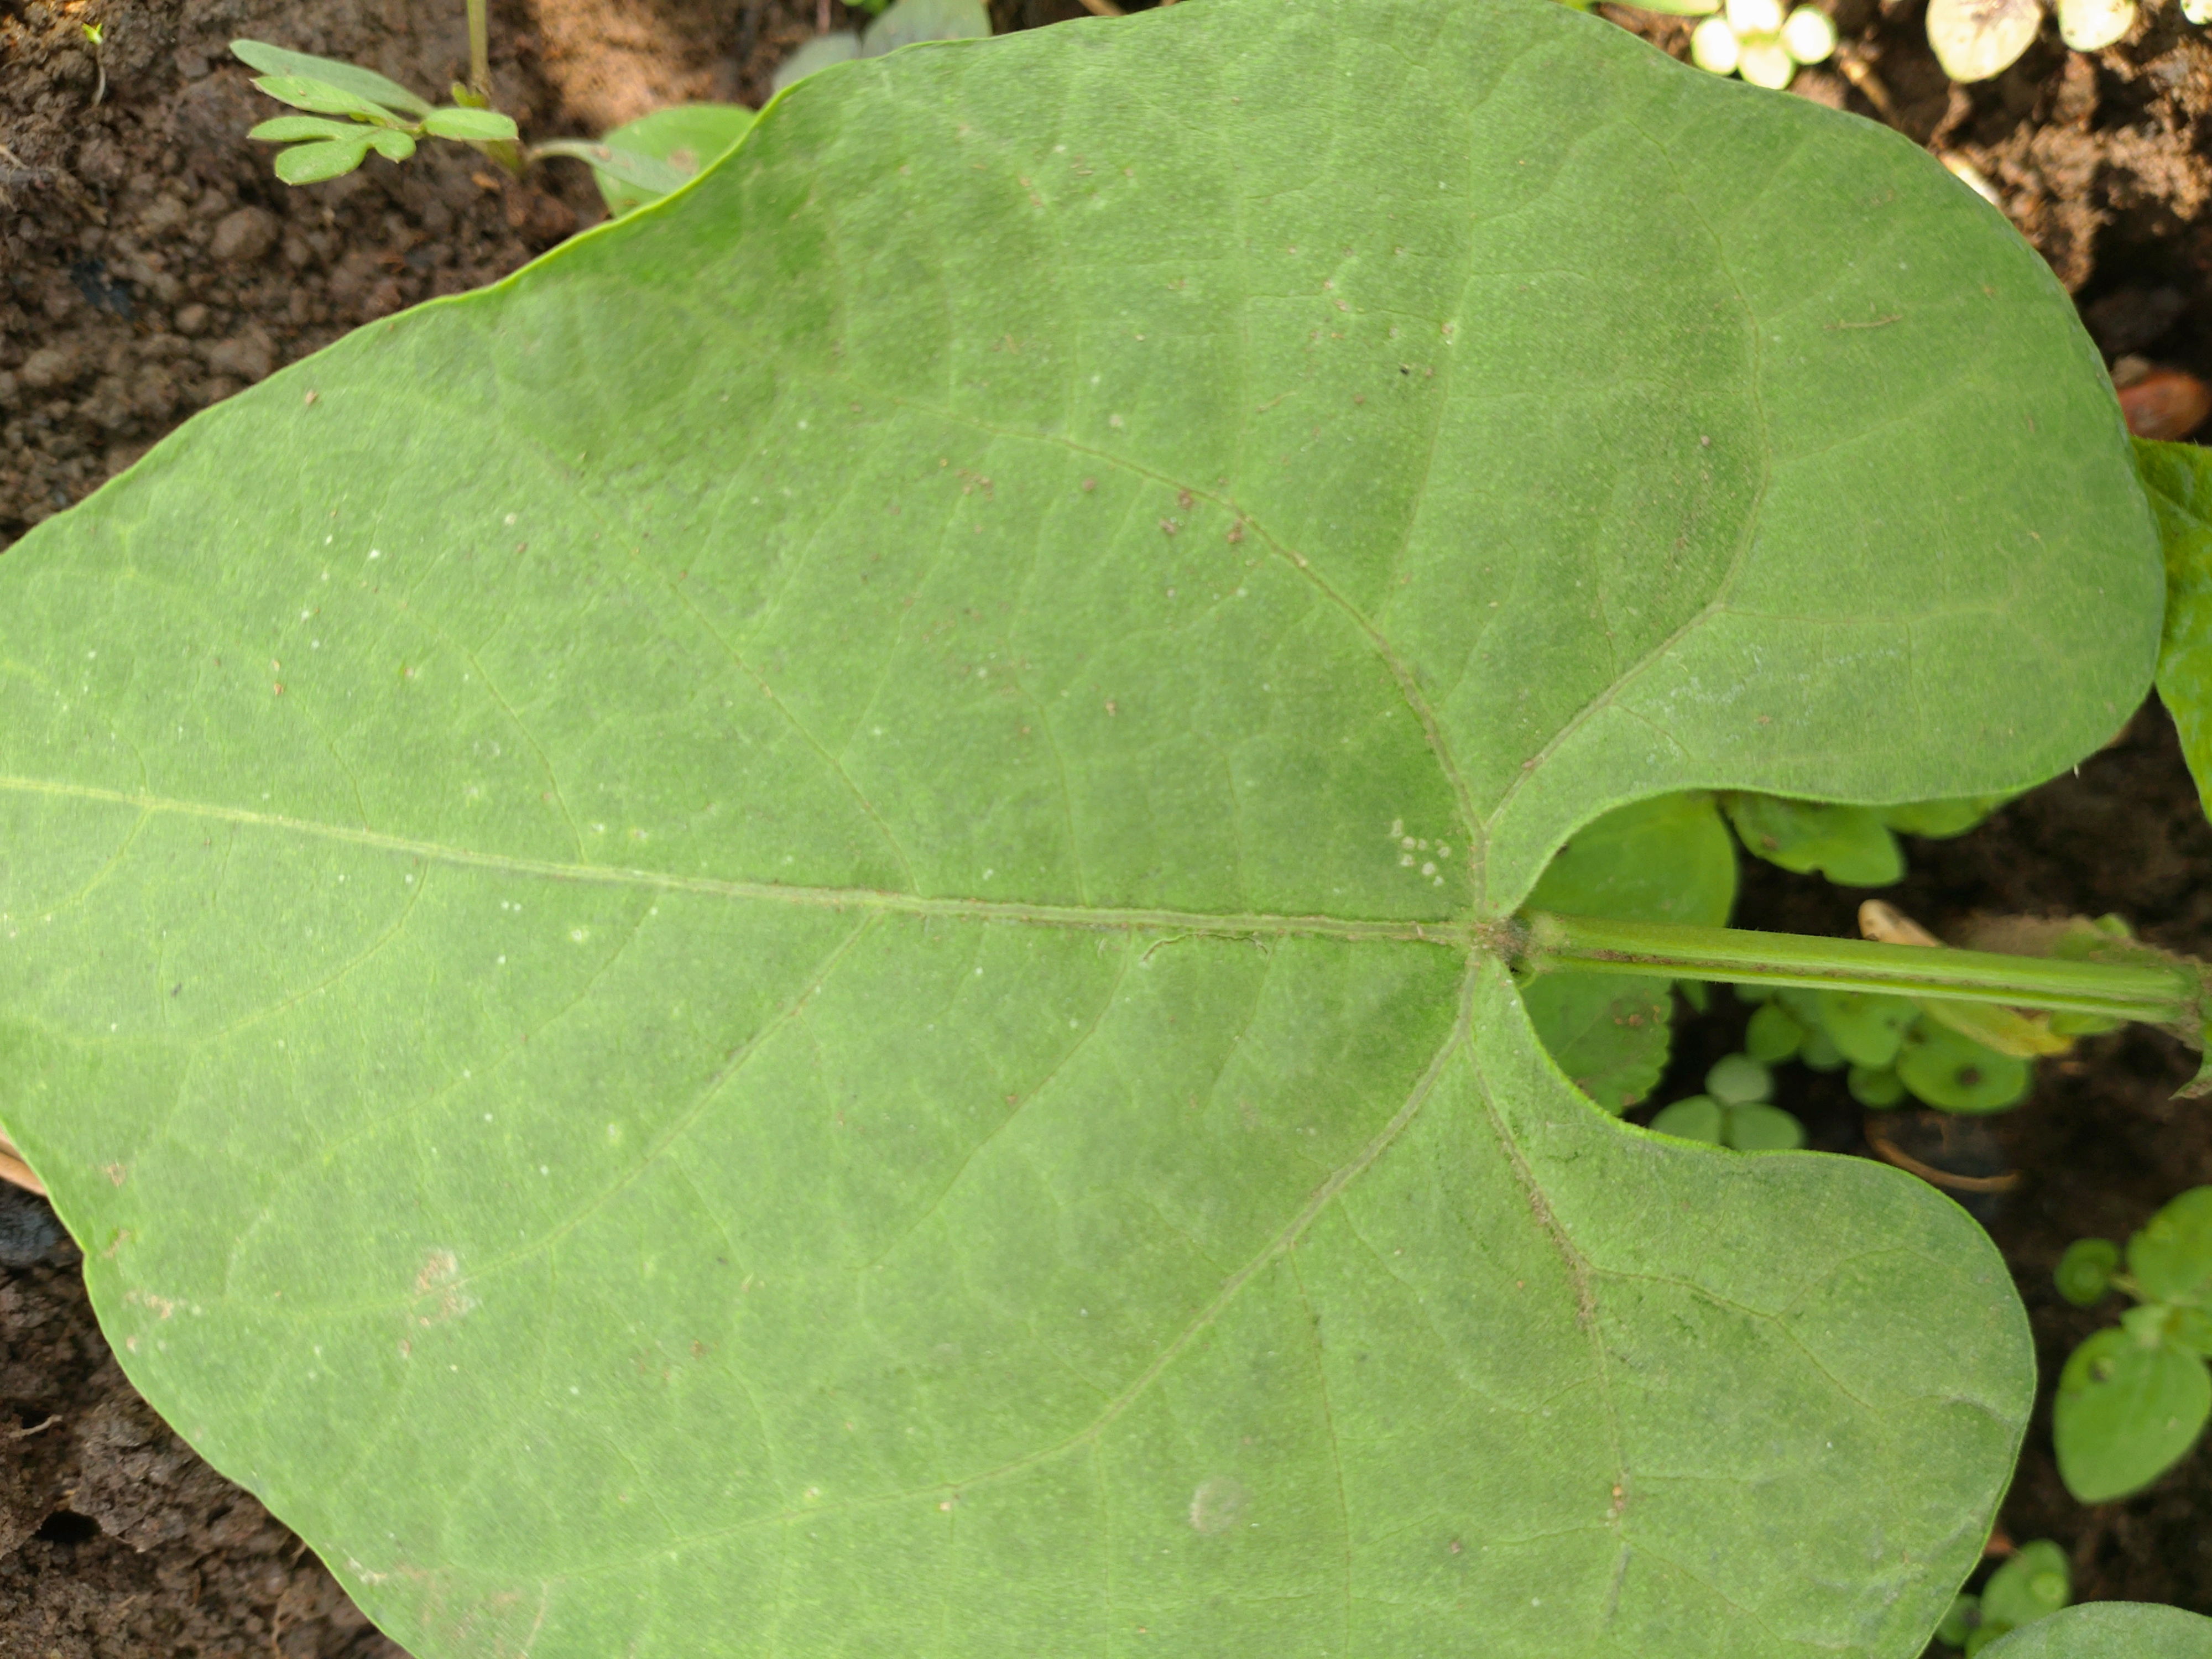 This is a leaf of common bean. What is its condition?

healthy
